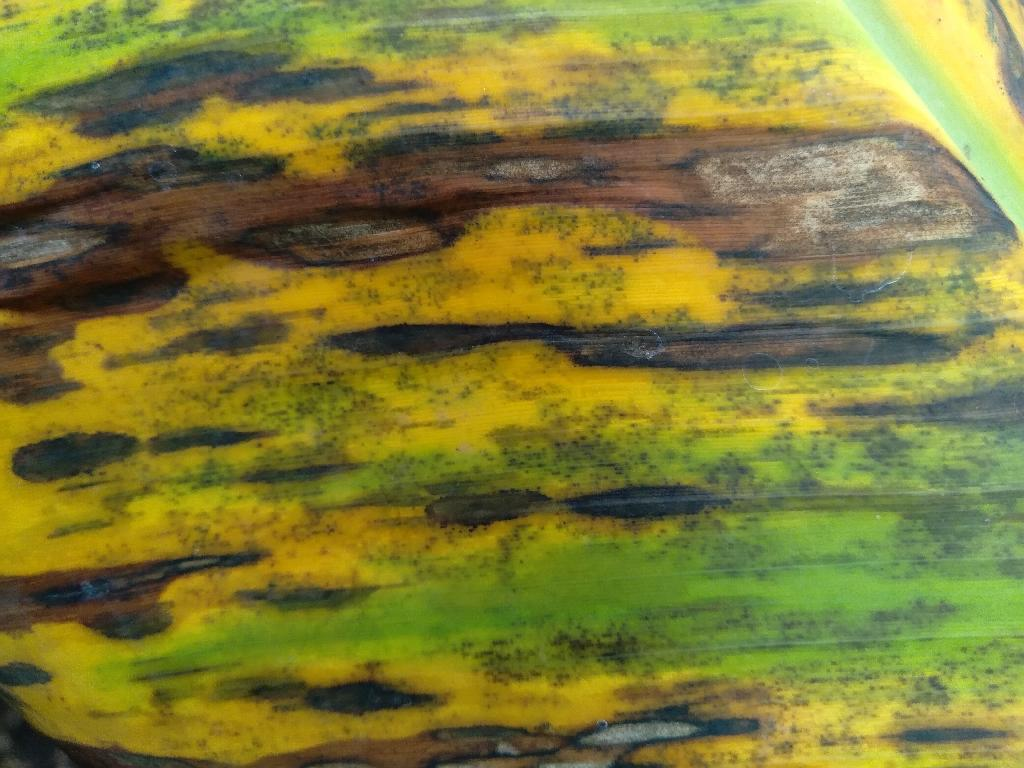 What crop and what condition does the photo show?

banana, black sigatoka
